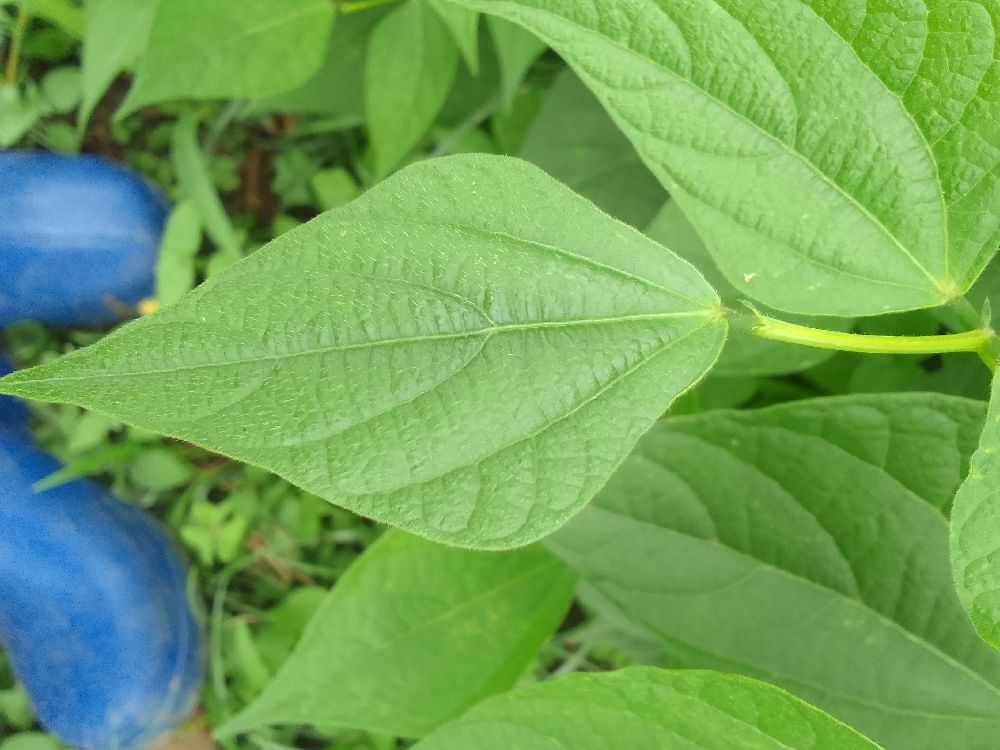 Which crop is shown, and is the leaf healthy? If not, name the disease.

common bean, healthy
